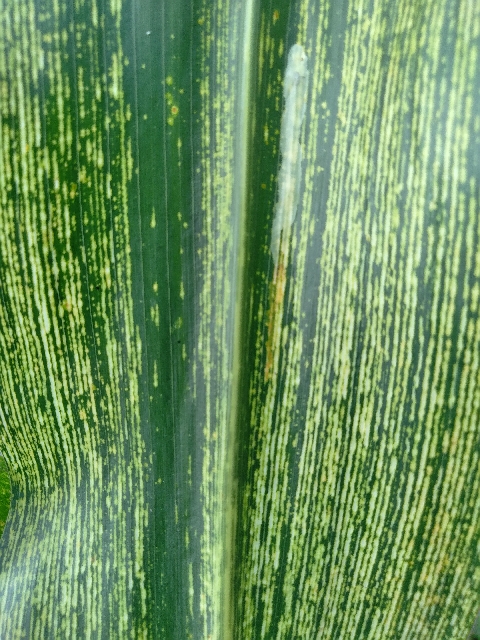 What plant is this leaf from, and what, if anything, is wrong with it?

maize, maize streak virus
